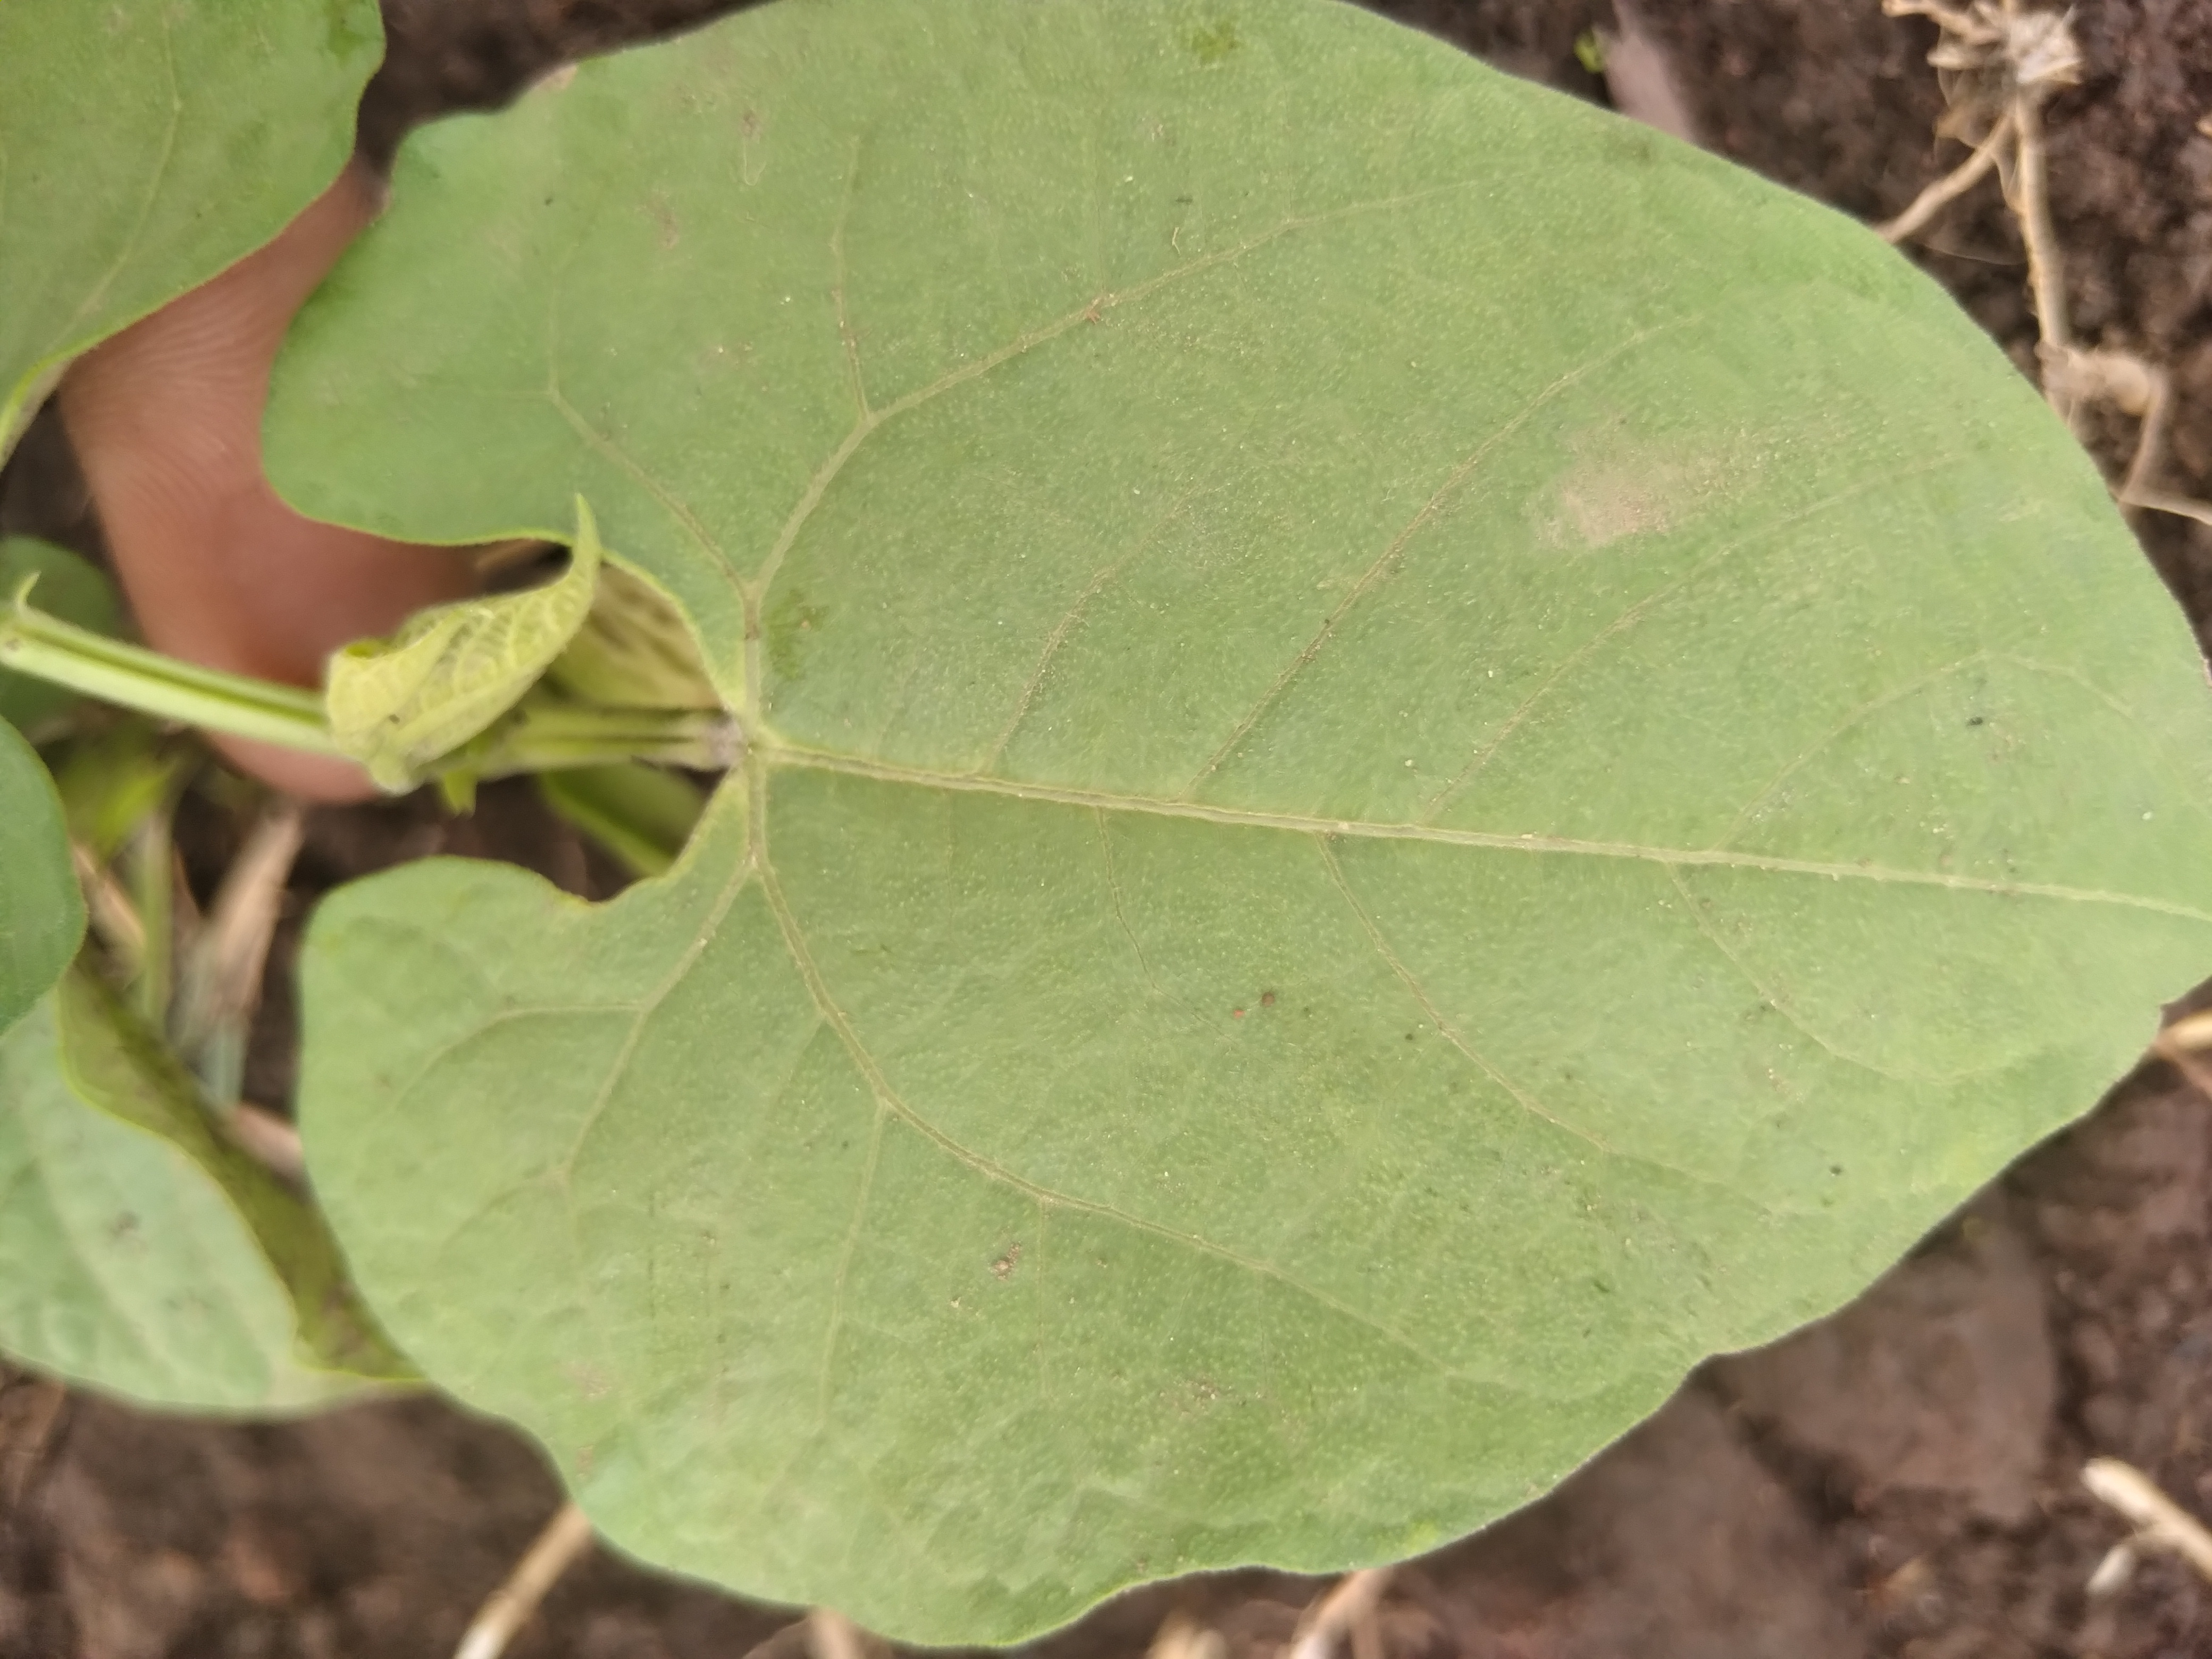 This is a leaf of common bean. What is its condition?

healthy
